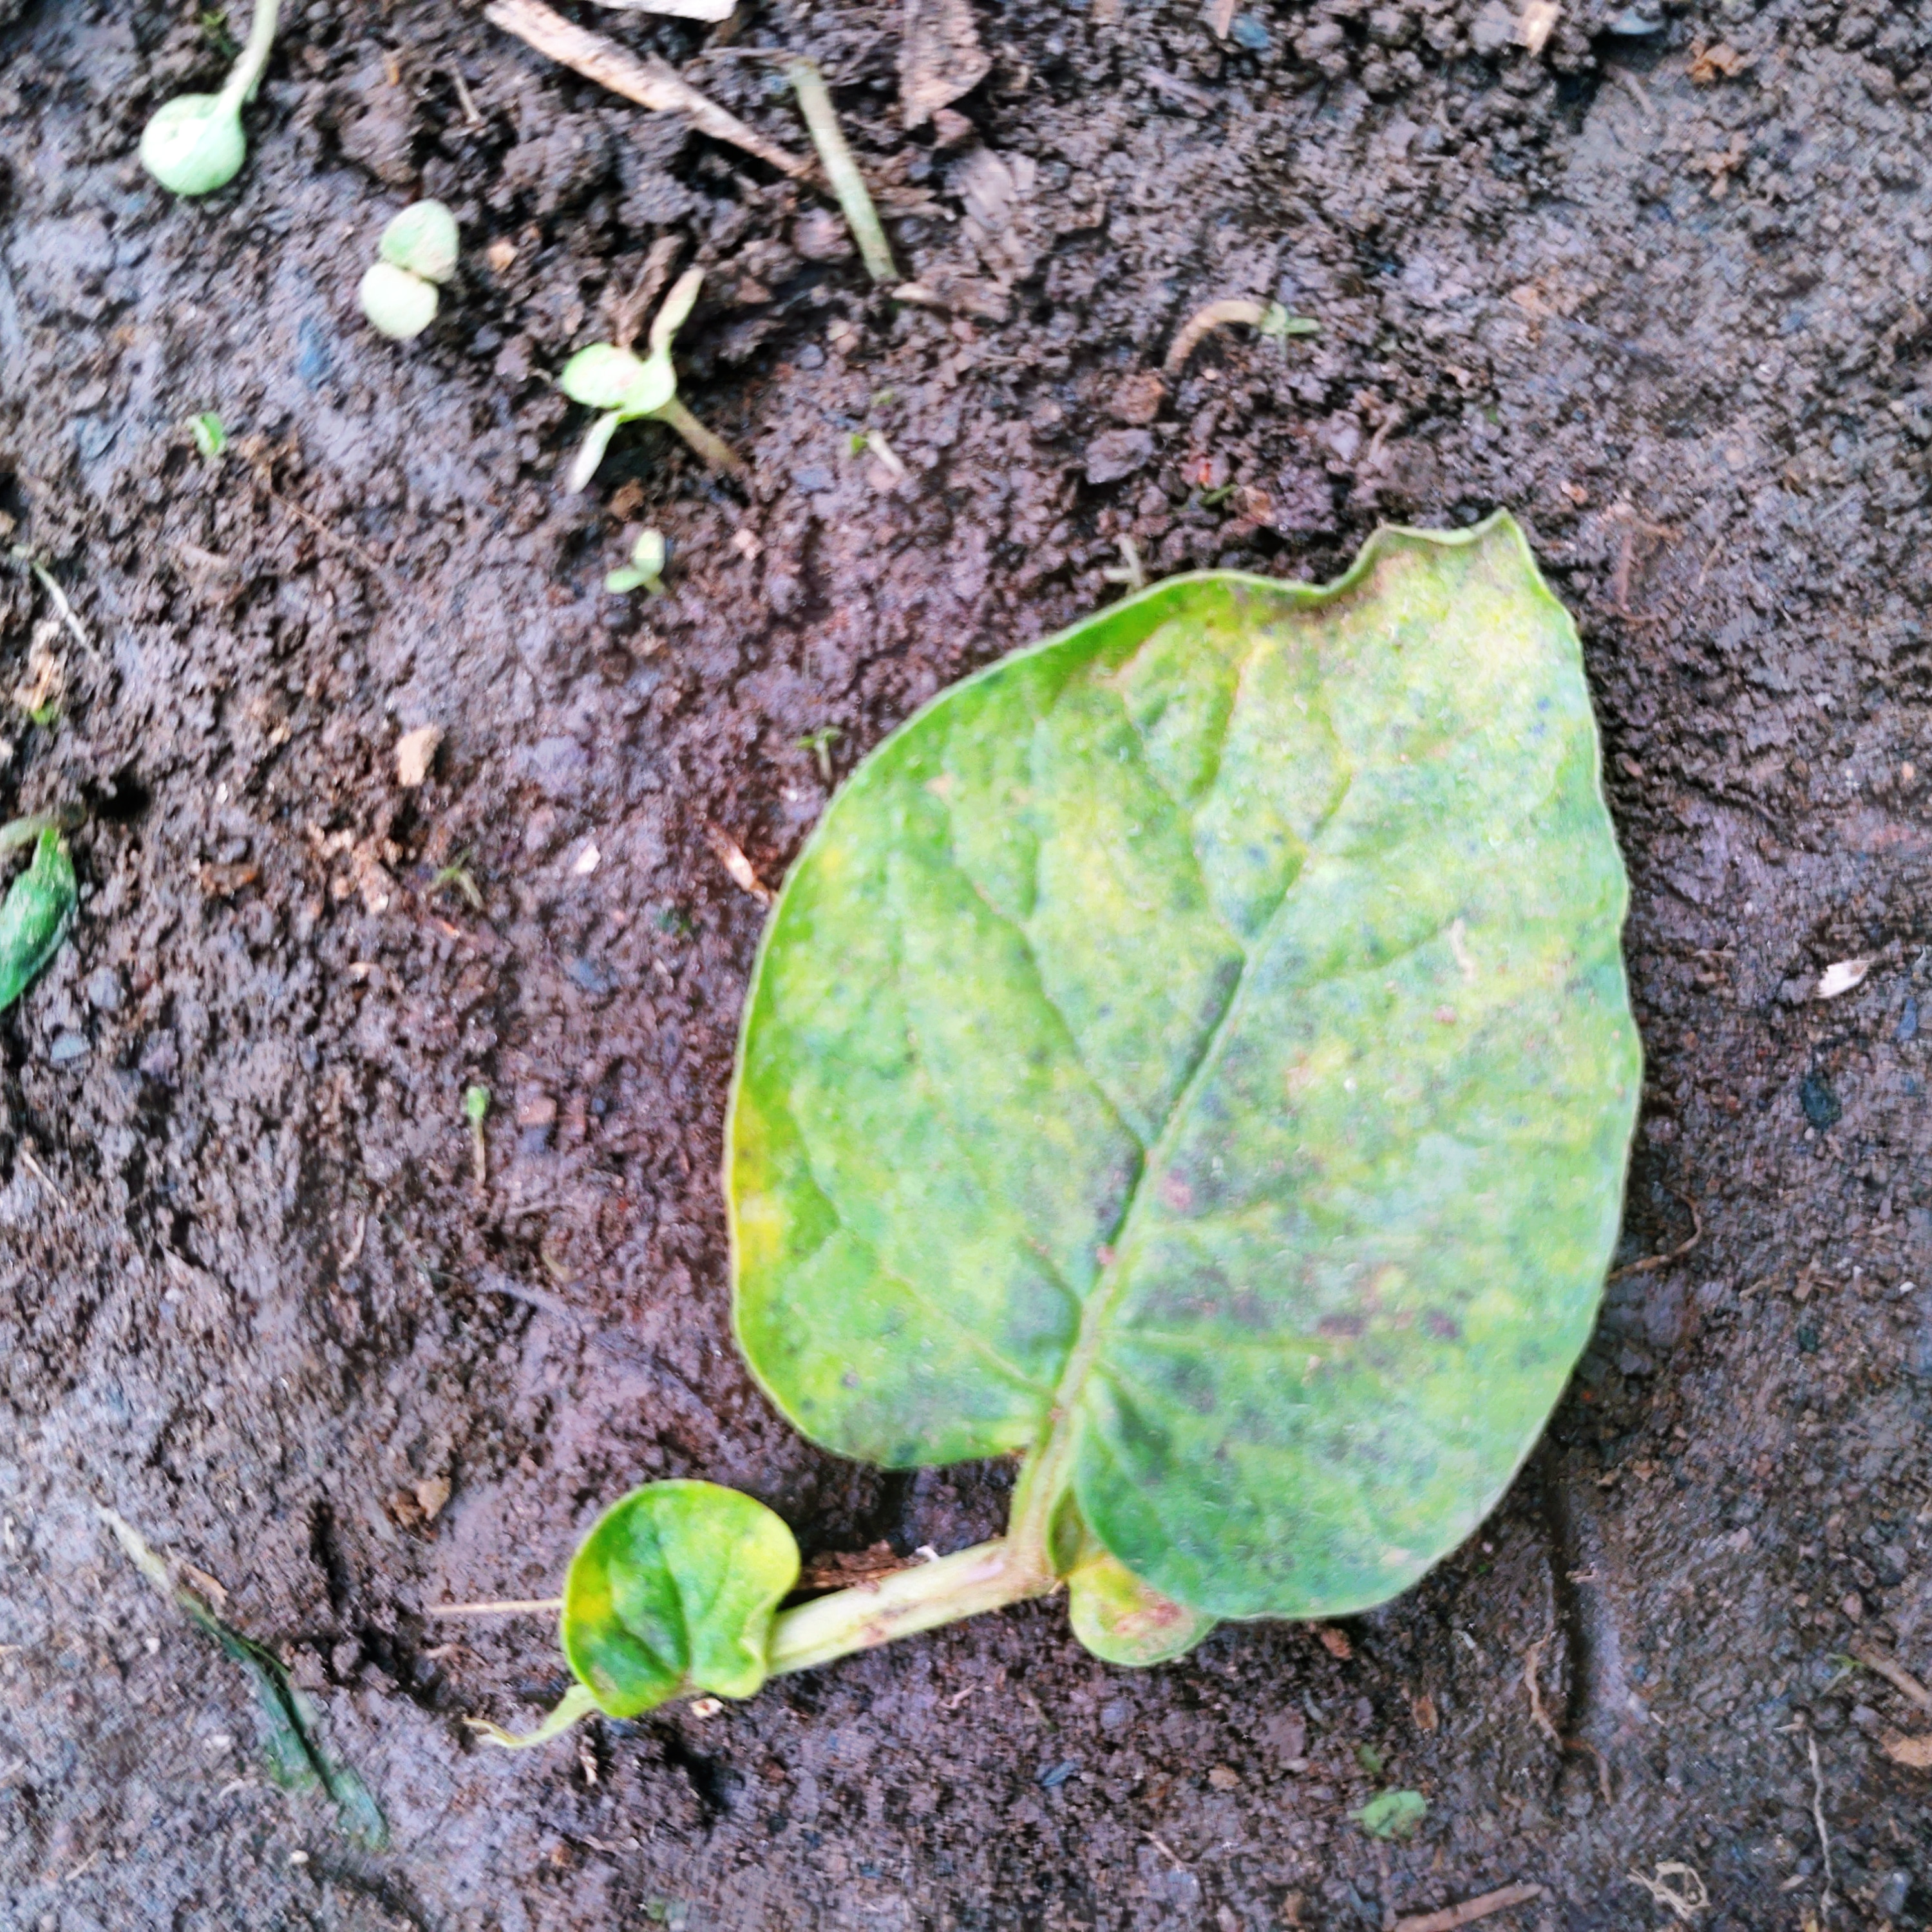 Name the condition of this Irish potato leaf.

late blight
